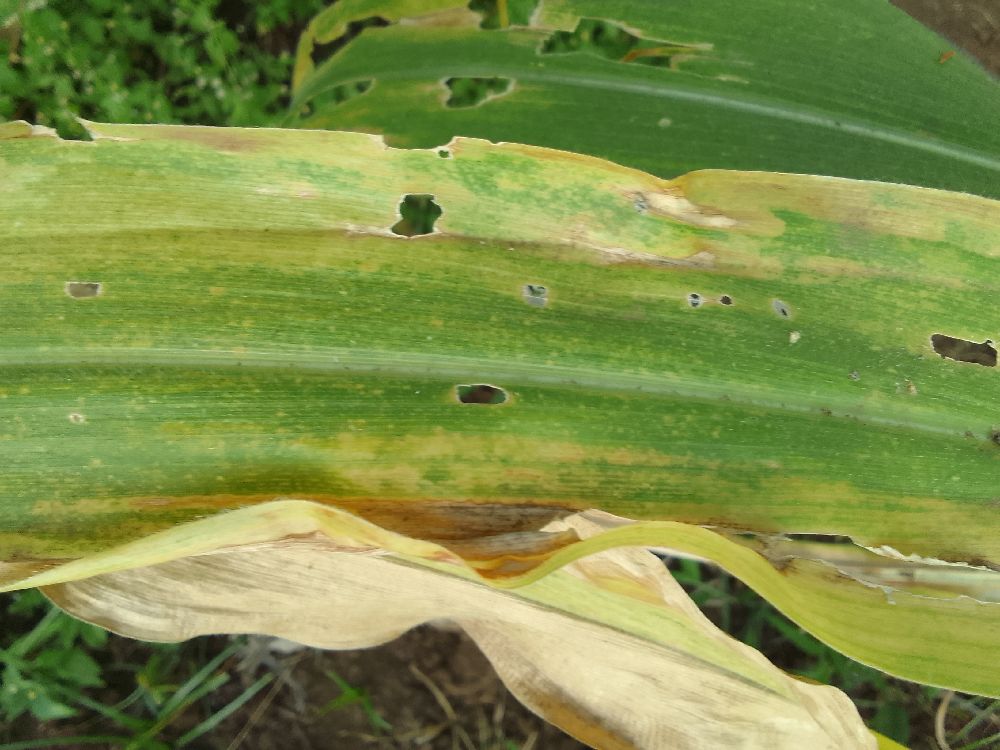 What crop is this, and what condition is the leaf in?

maize, maize lethal necrosis
